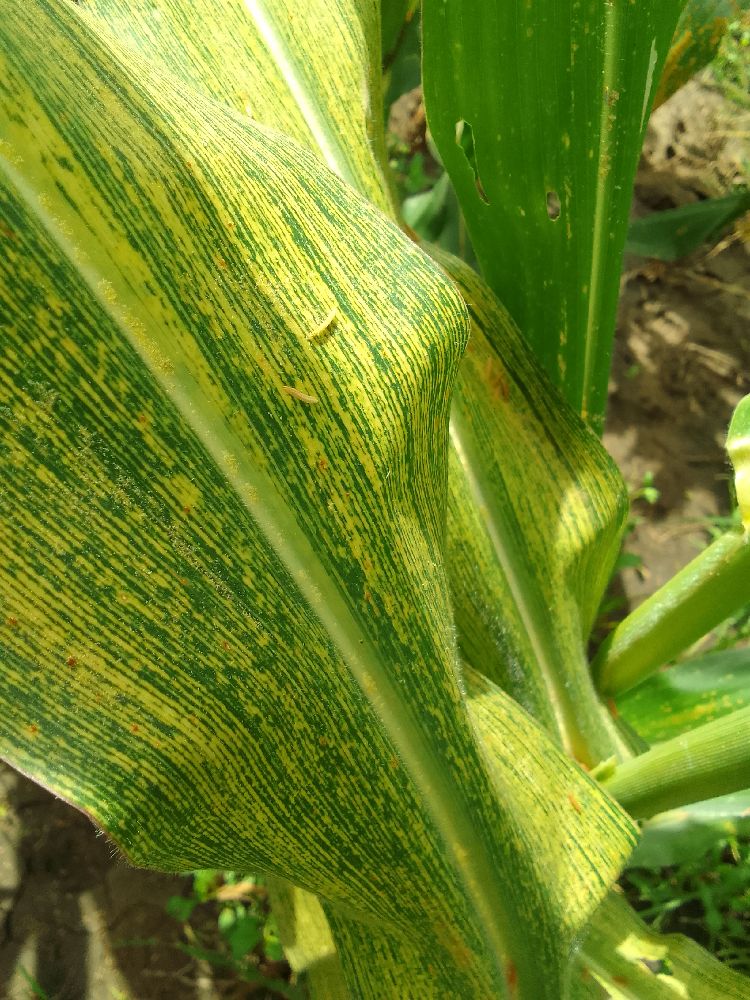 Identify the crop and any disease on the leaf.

maize, maize streak virus
